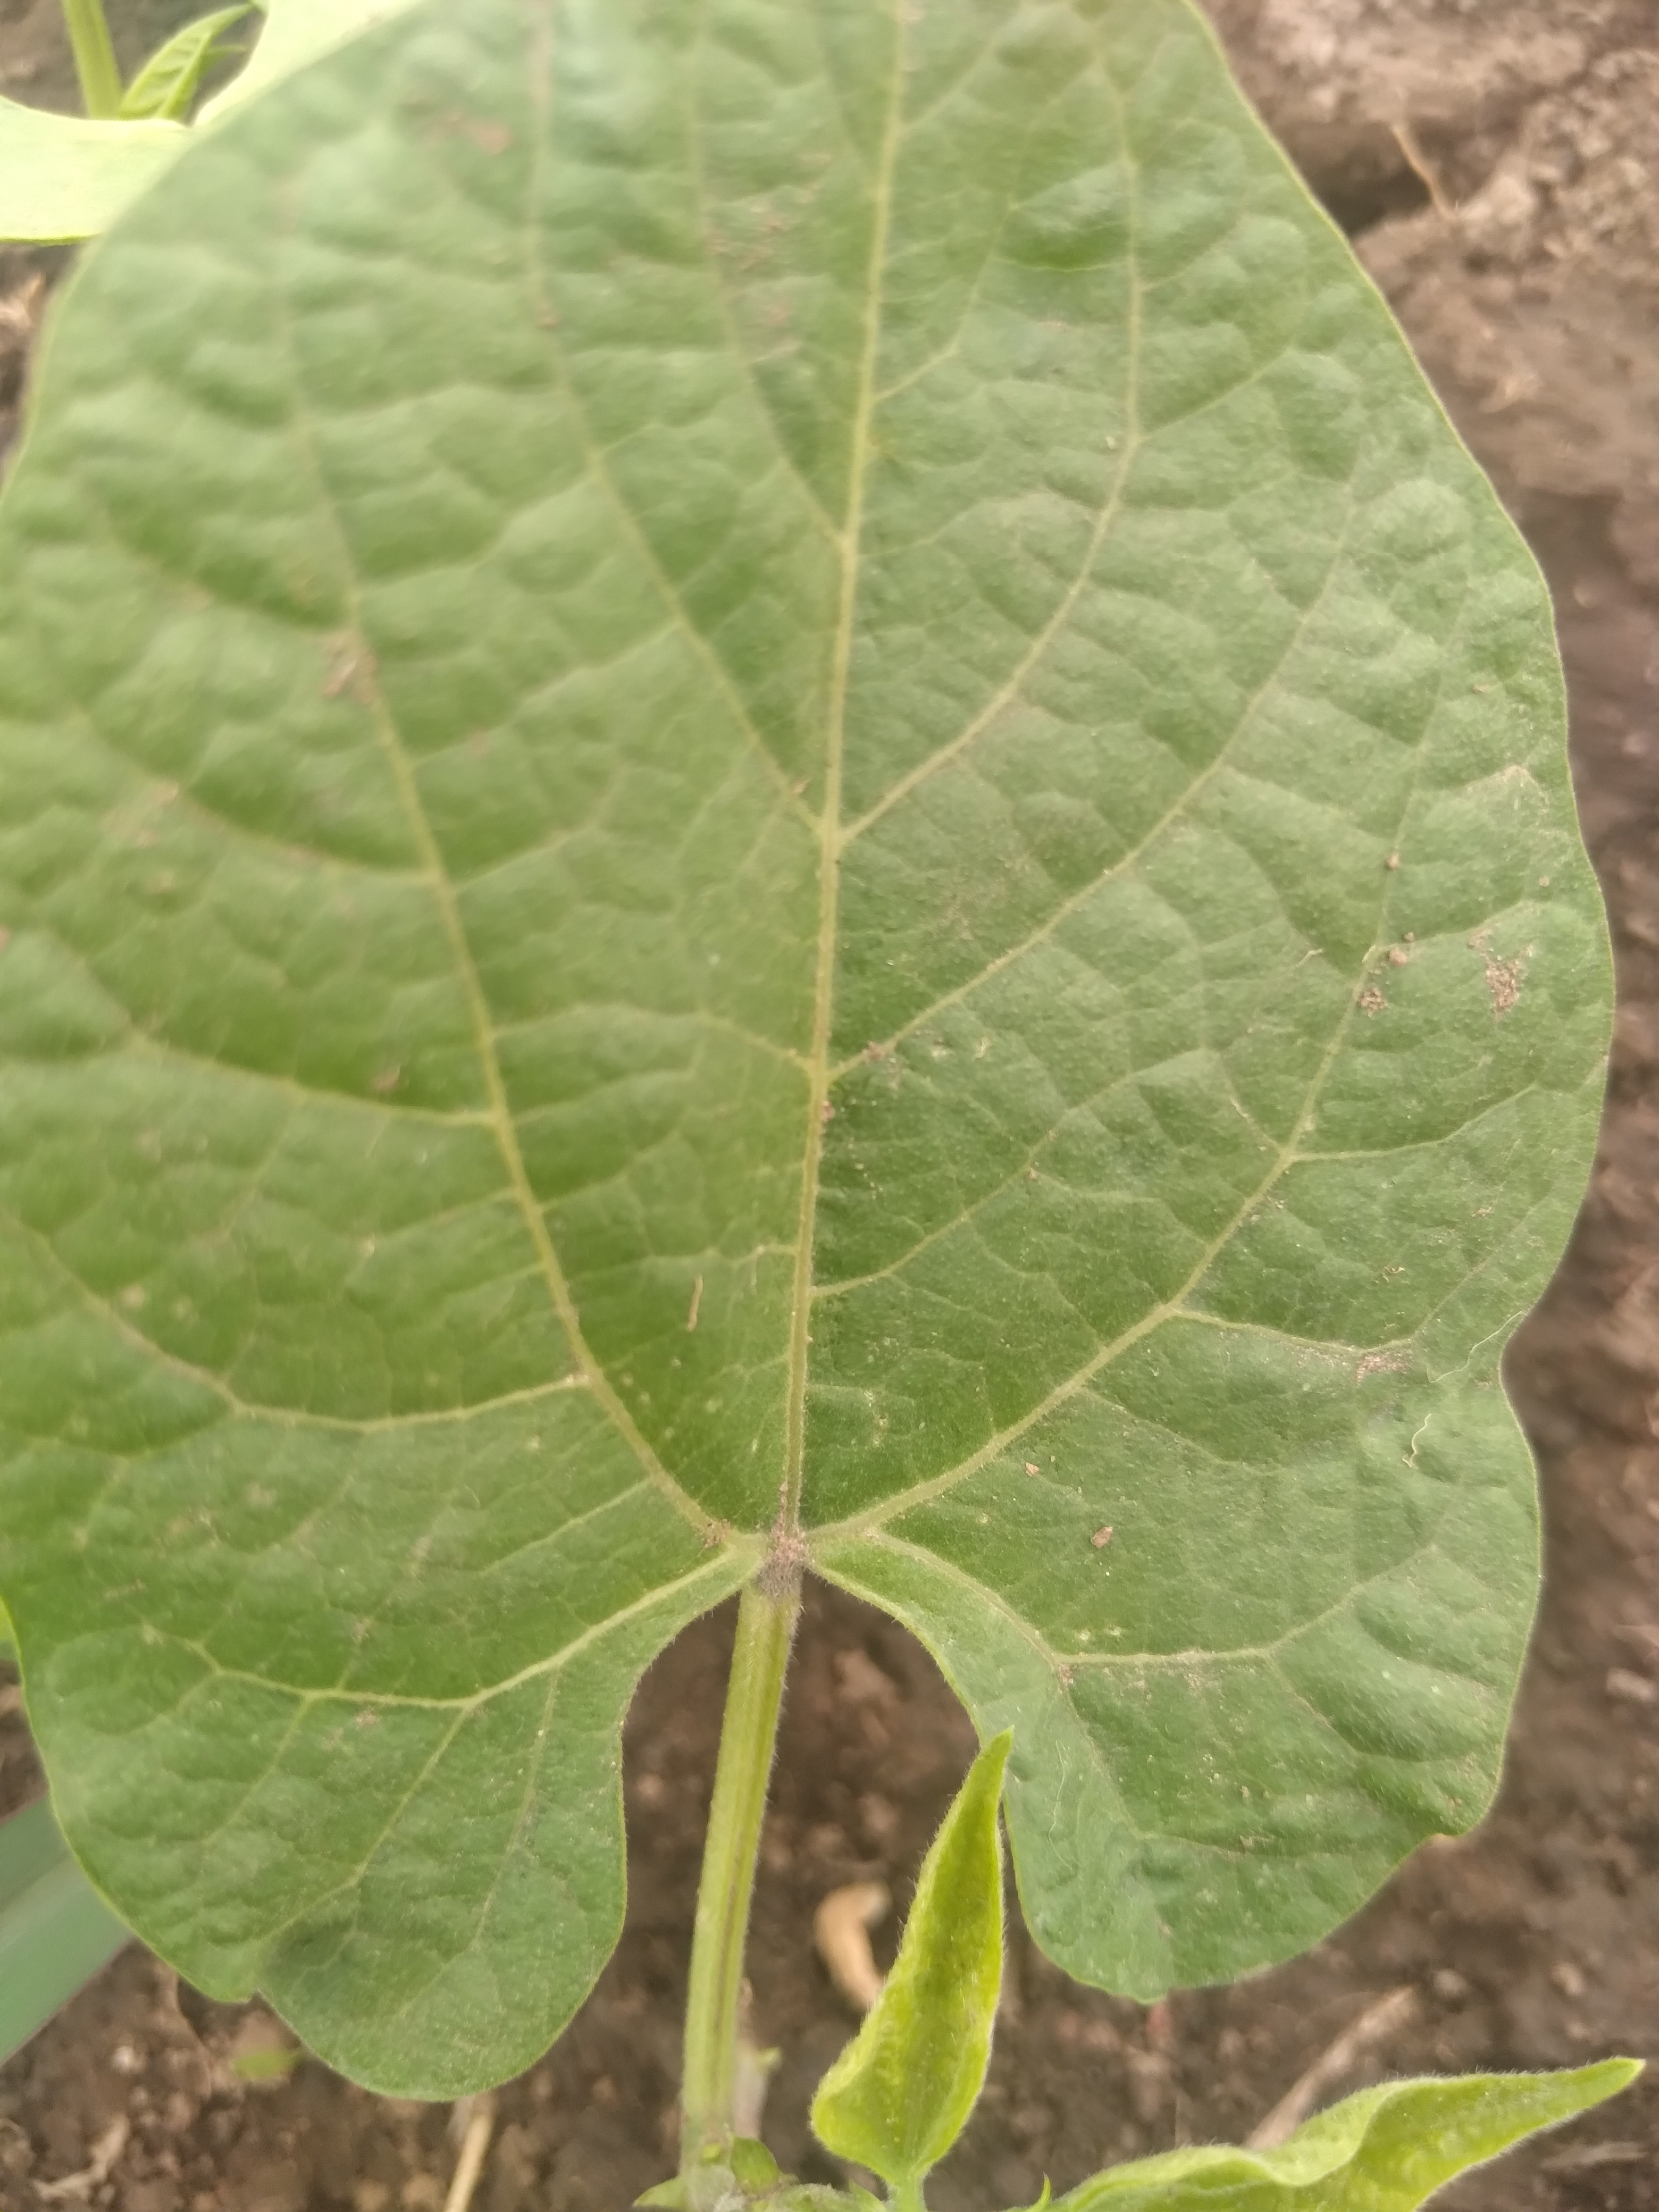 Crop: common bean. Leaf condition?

healthy
